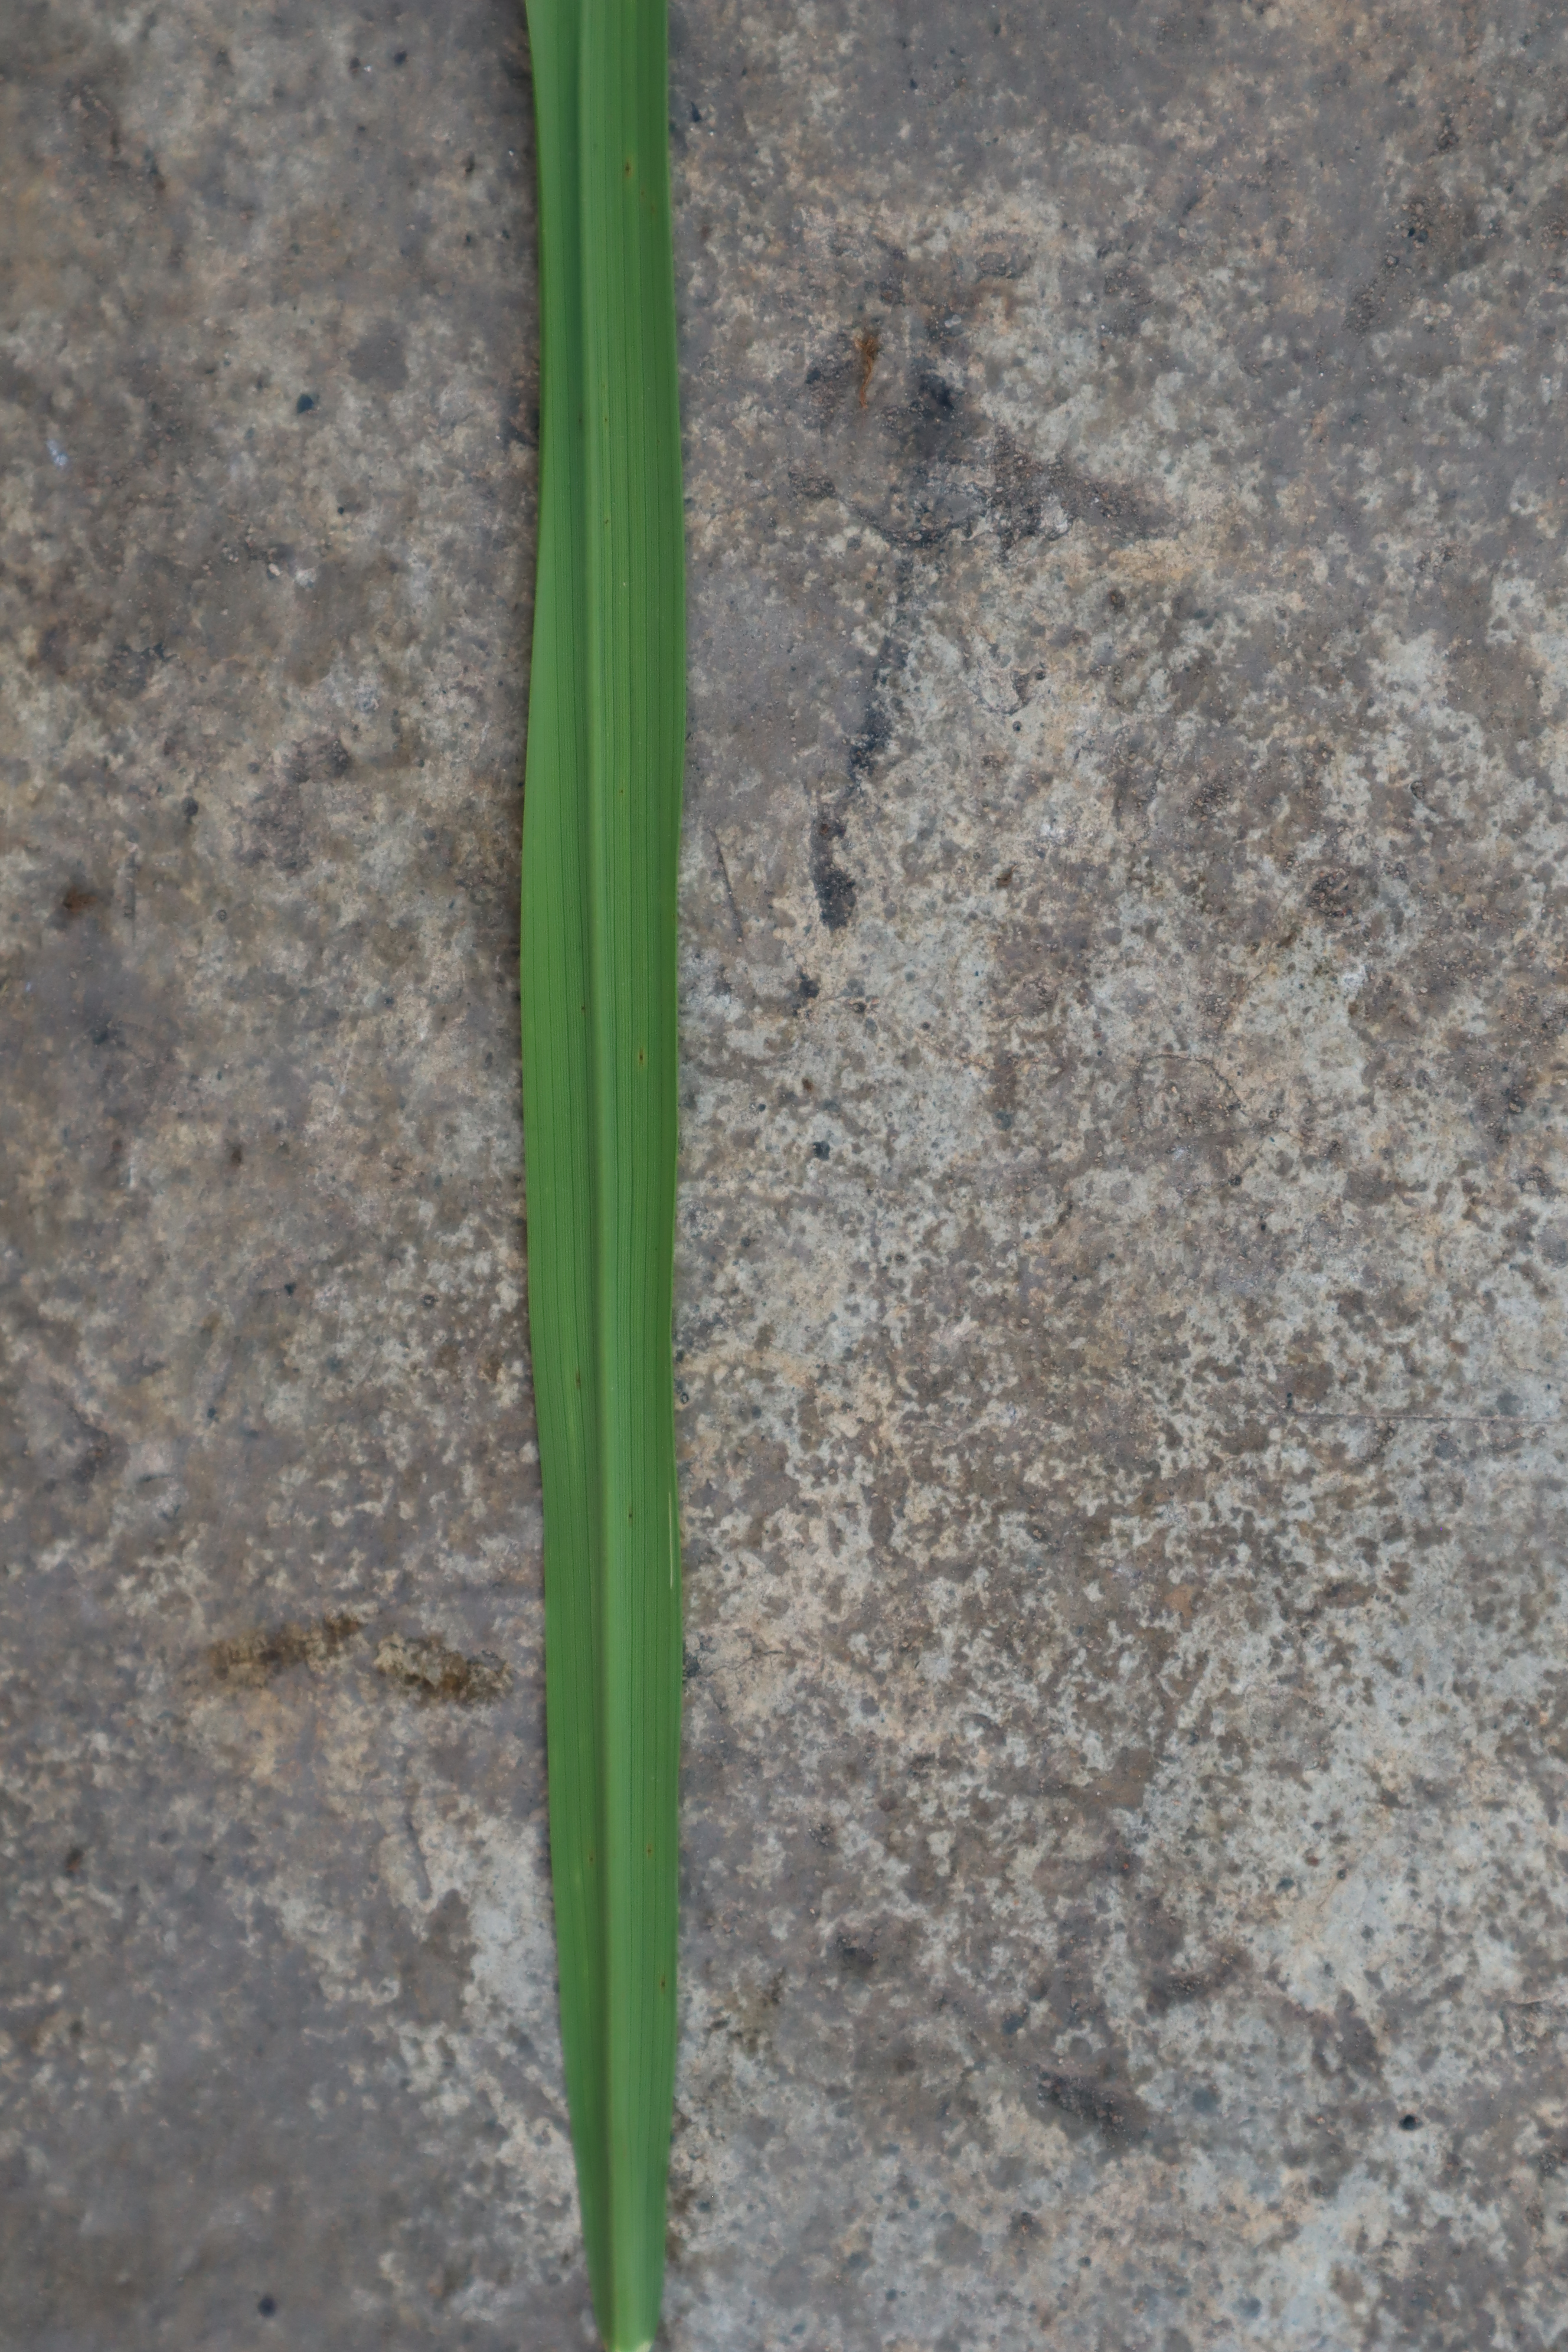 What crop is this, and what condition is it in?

rice, healthy leaves
